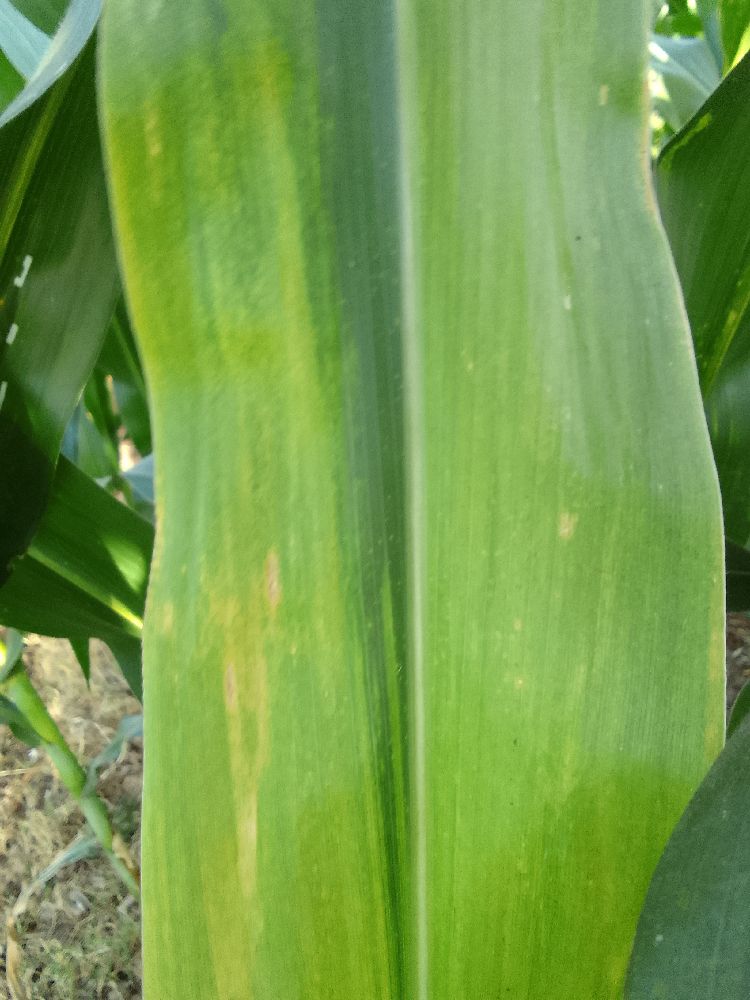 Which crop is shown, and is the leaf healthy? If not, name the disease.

maize, maize lethal necrosis
